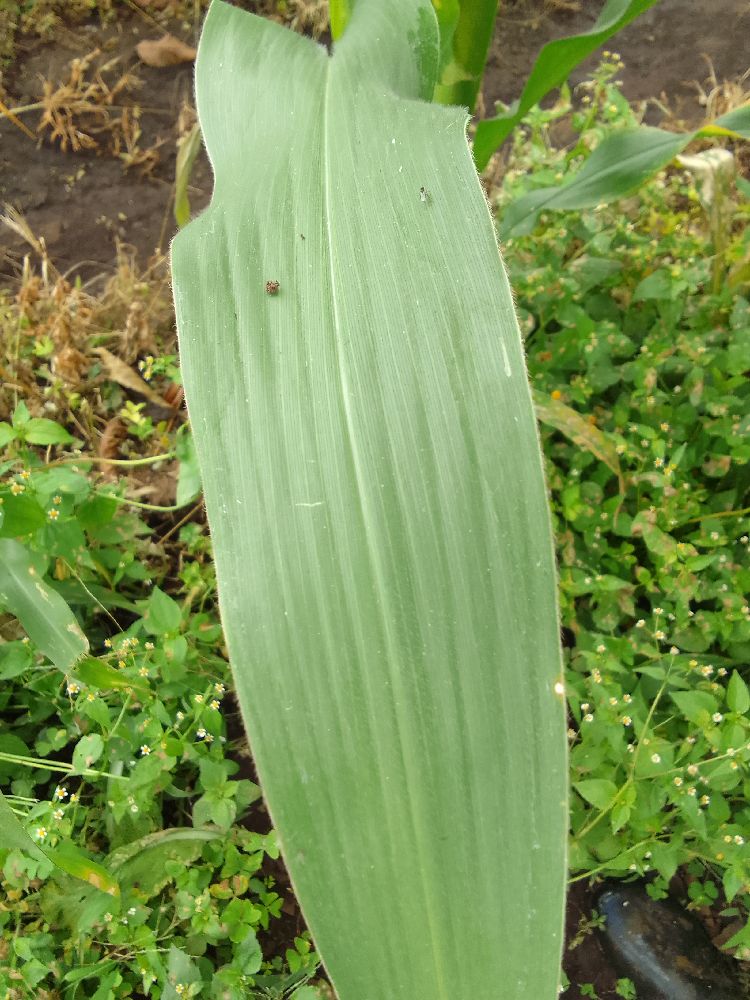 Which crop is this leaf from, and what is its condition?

maize, healthy
